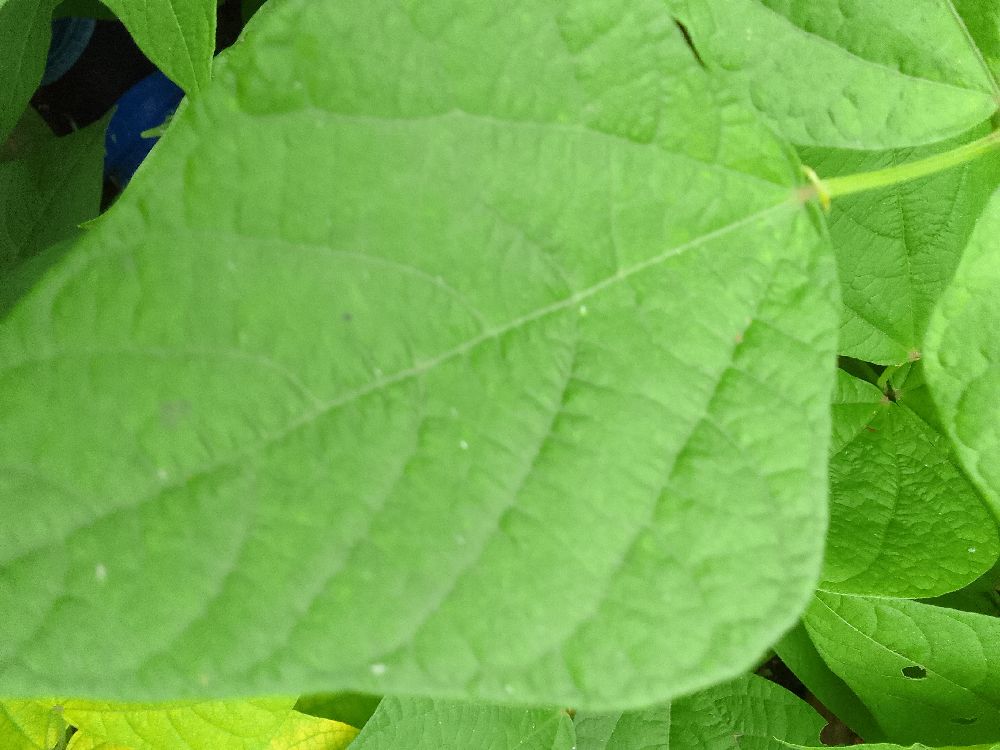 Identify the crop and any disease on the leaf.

common bean, healthy
